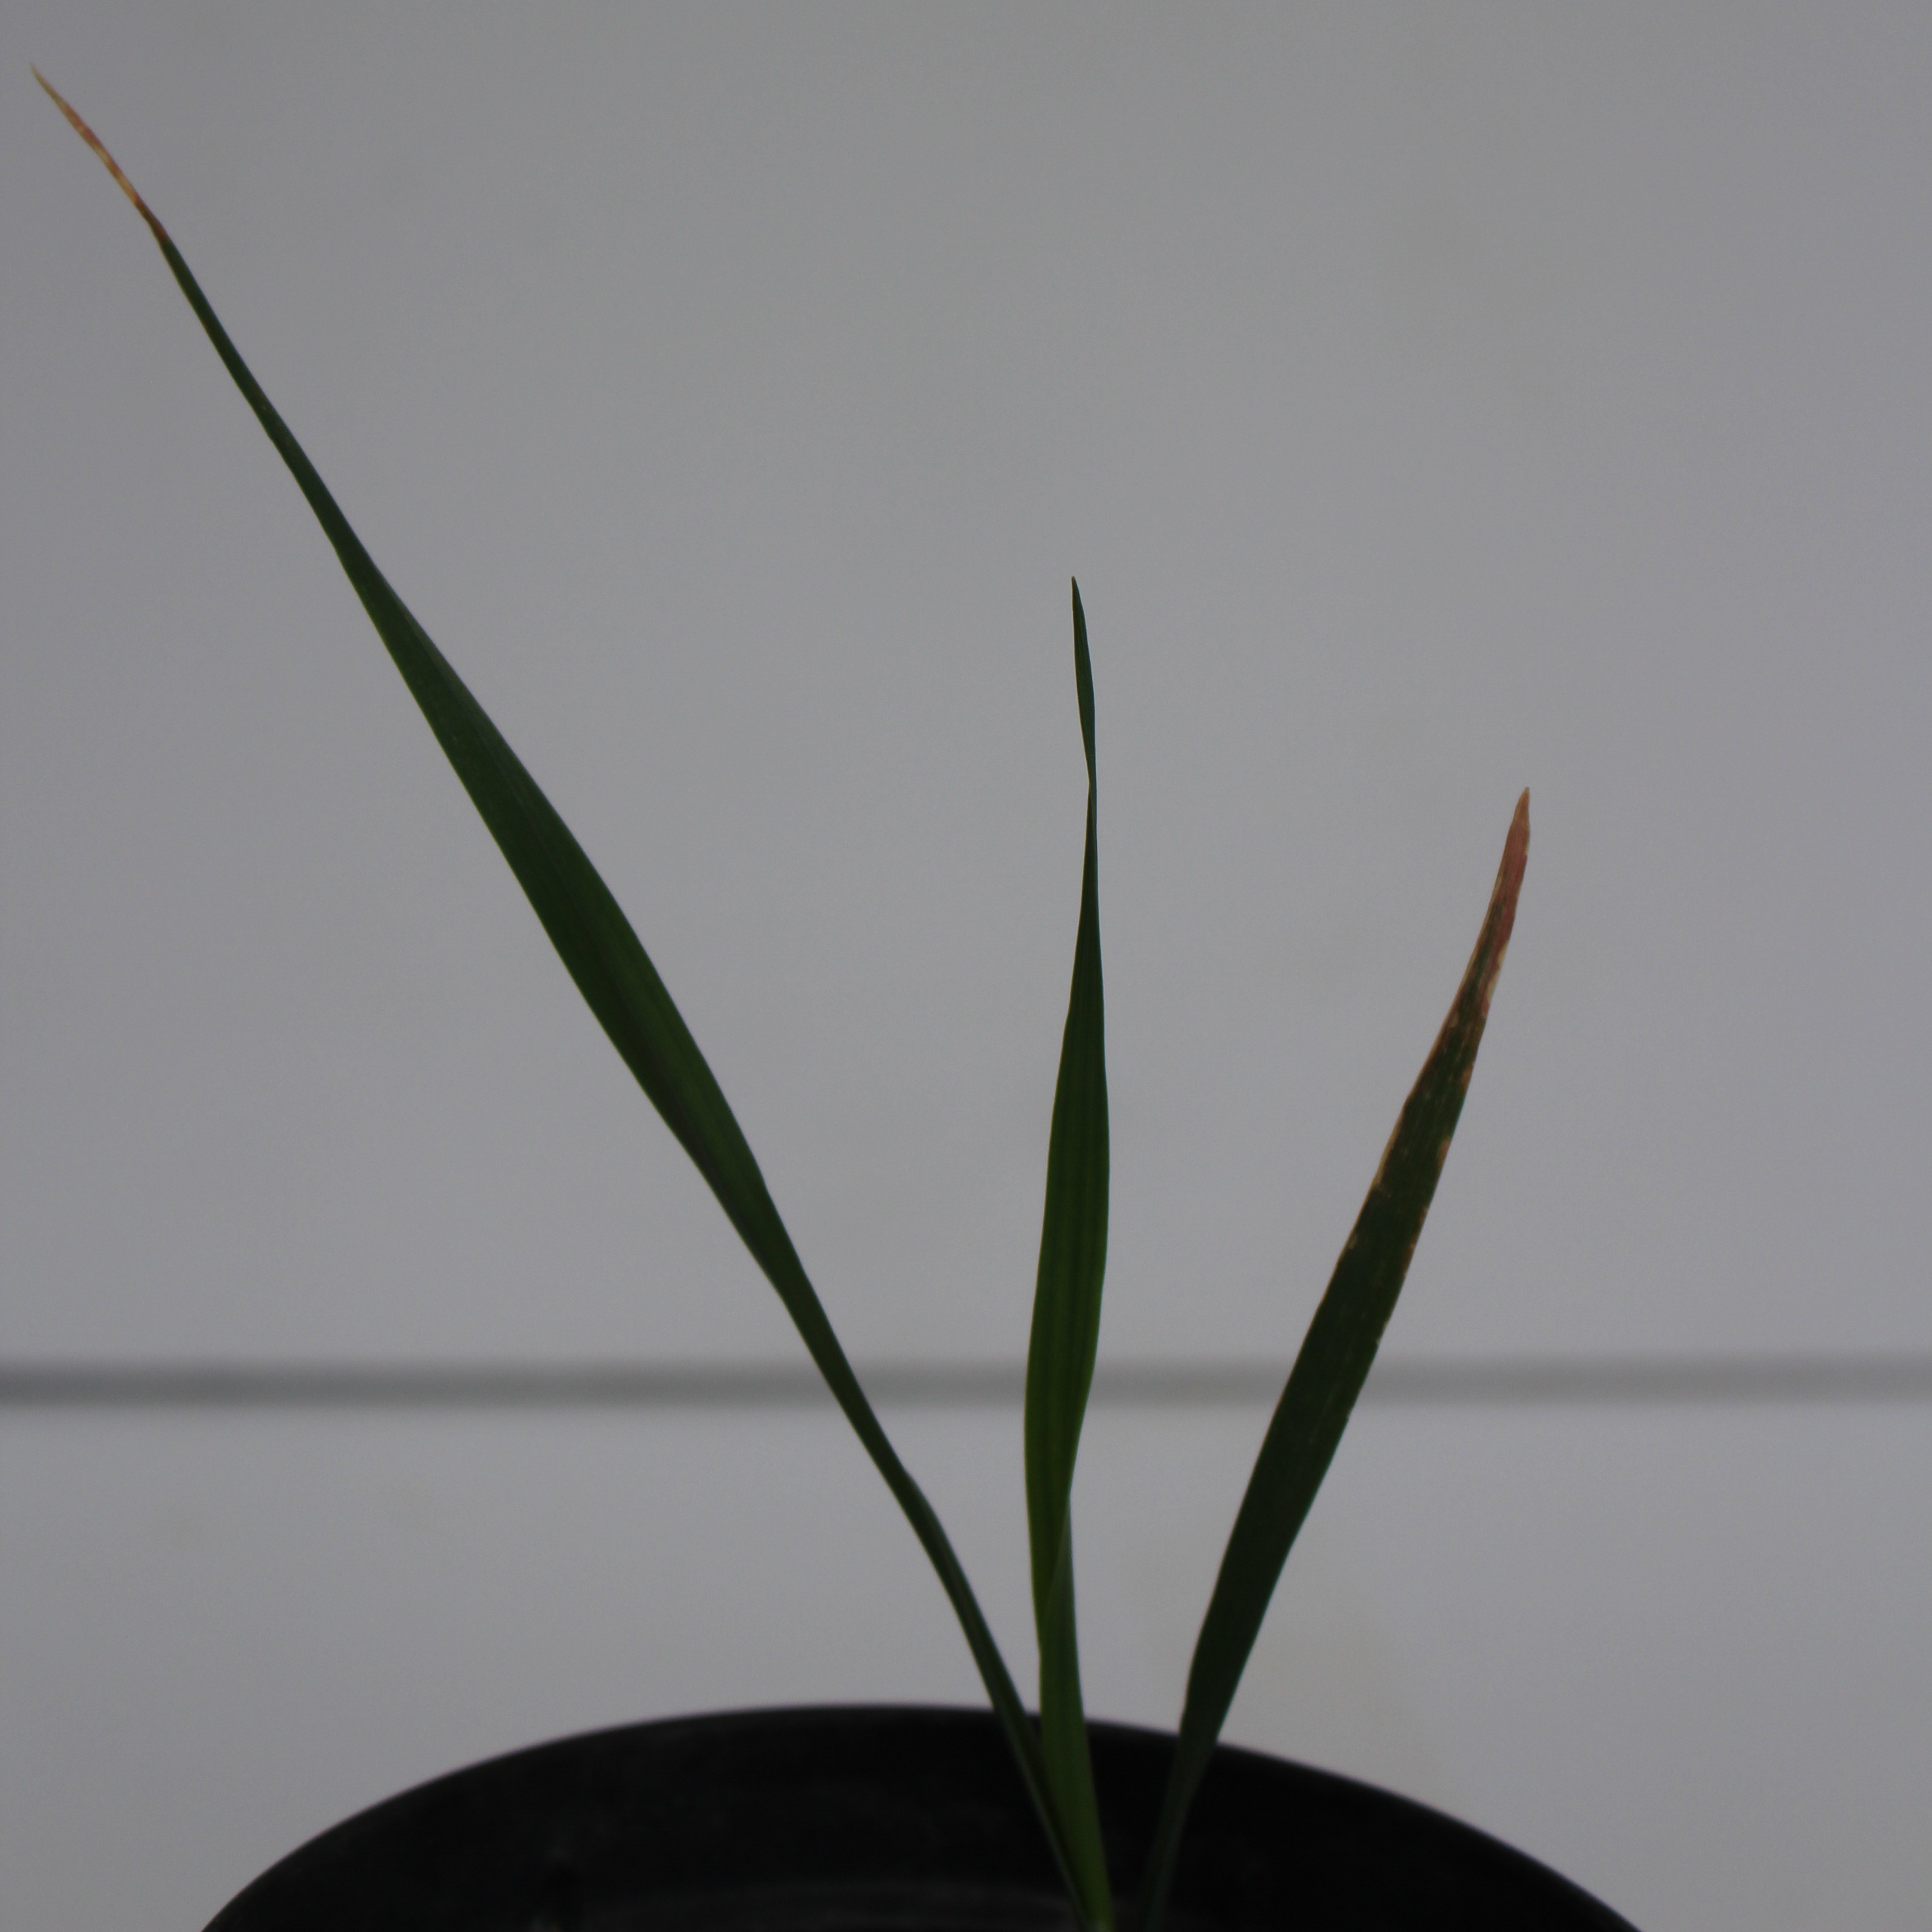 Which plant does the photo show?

Avena sterilis
